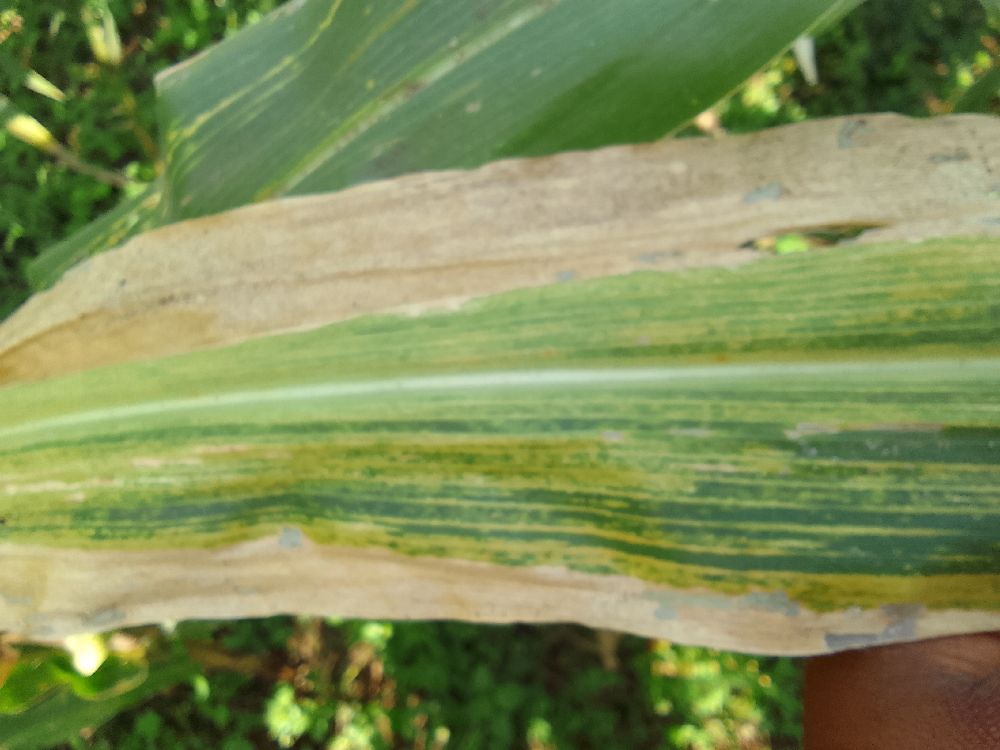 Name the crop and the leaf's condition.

maize, maize lethal necrosis
